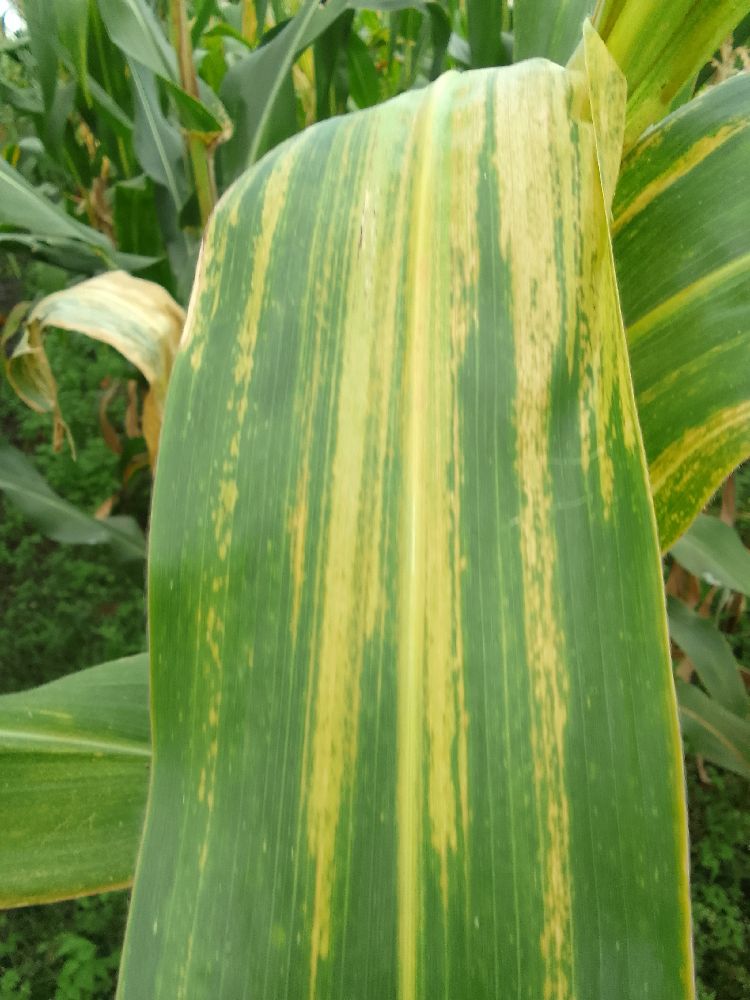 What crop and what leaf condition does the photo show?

maize, maize lethal necrosis
